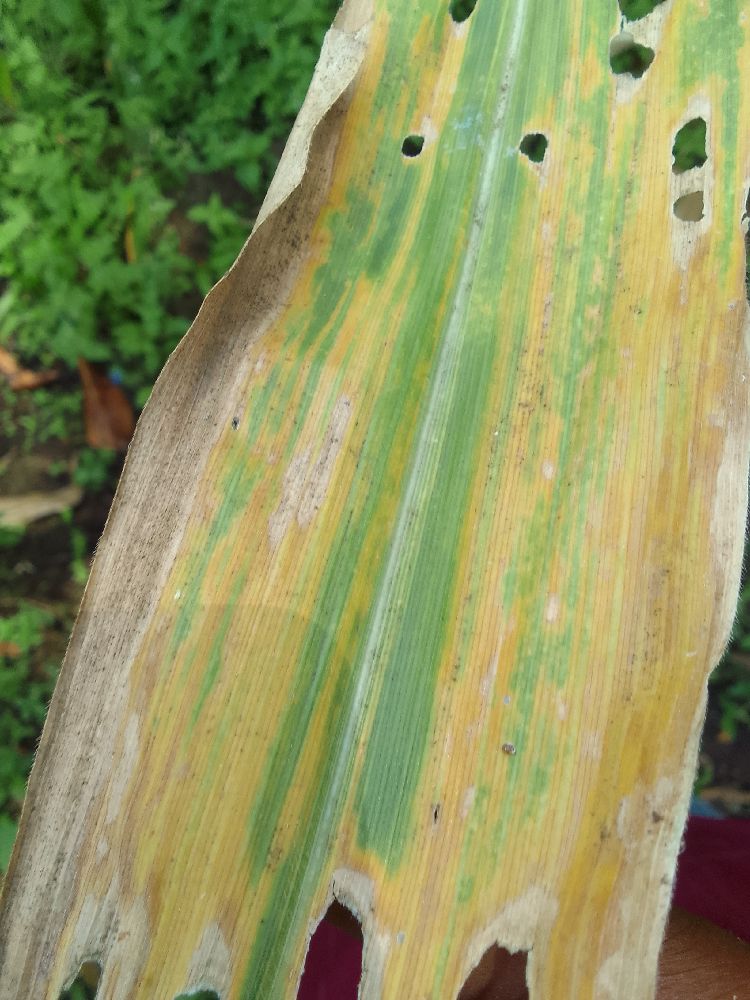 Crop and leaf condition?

maize, maize lethal necrosis
